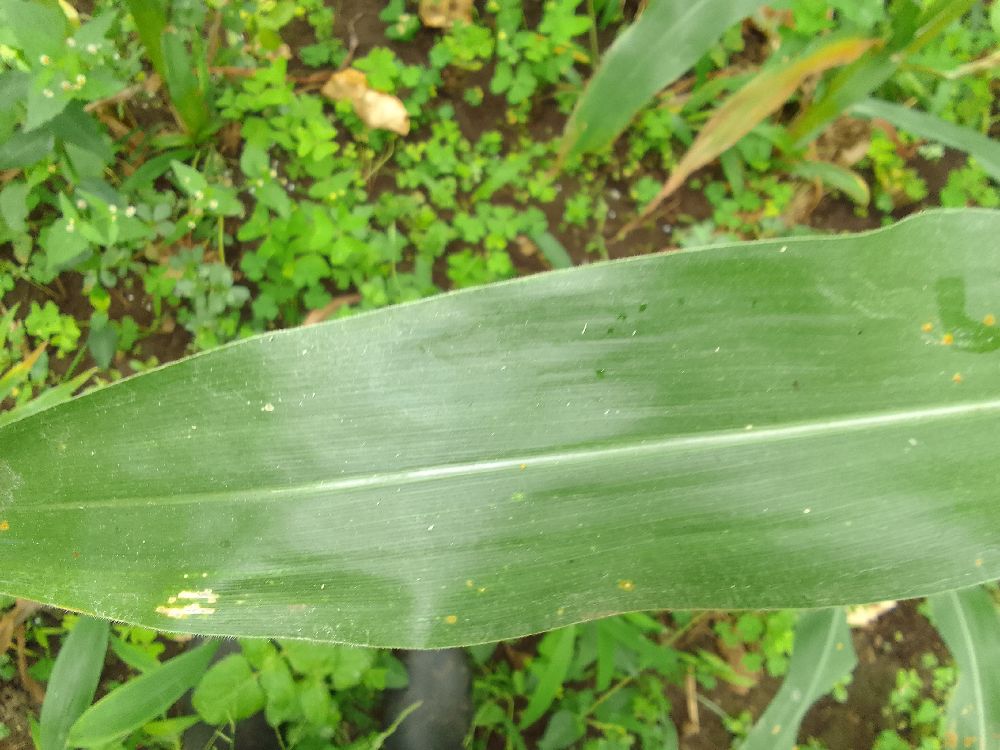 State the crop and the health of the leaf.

maize, healthy
